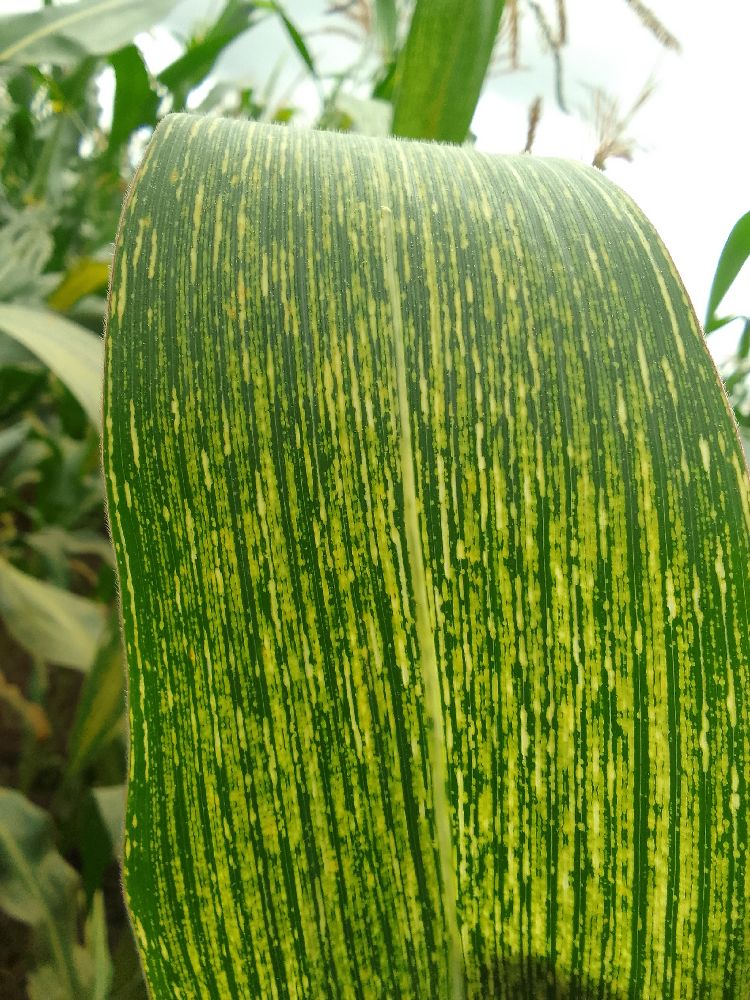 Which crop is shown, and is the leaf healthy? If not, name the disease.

maize, maize streak virus
